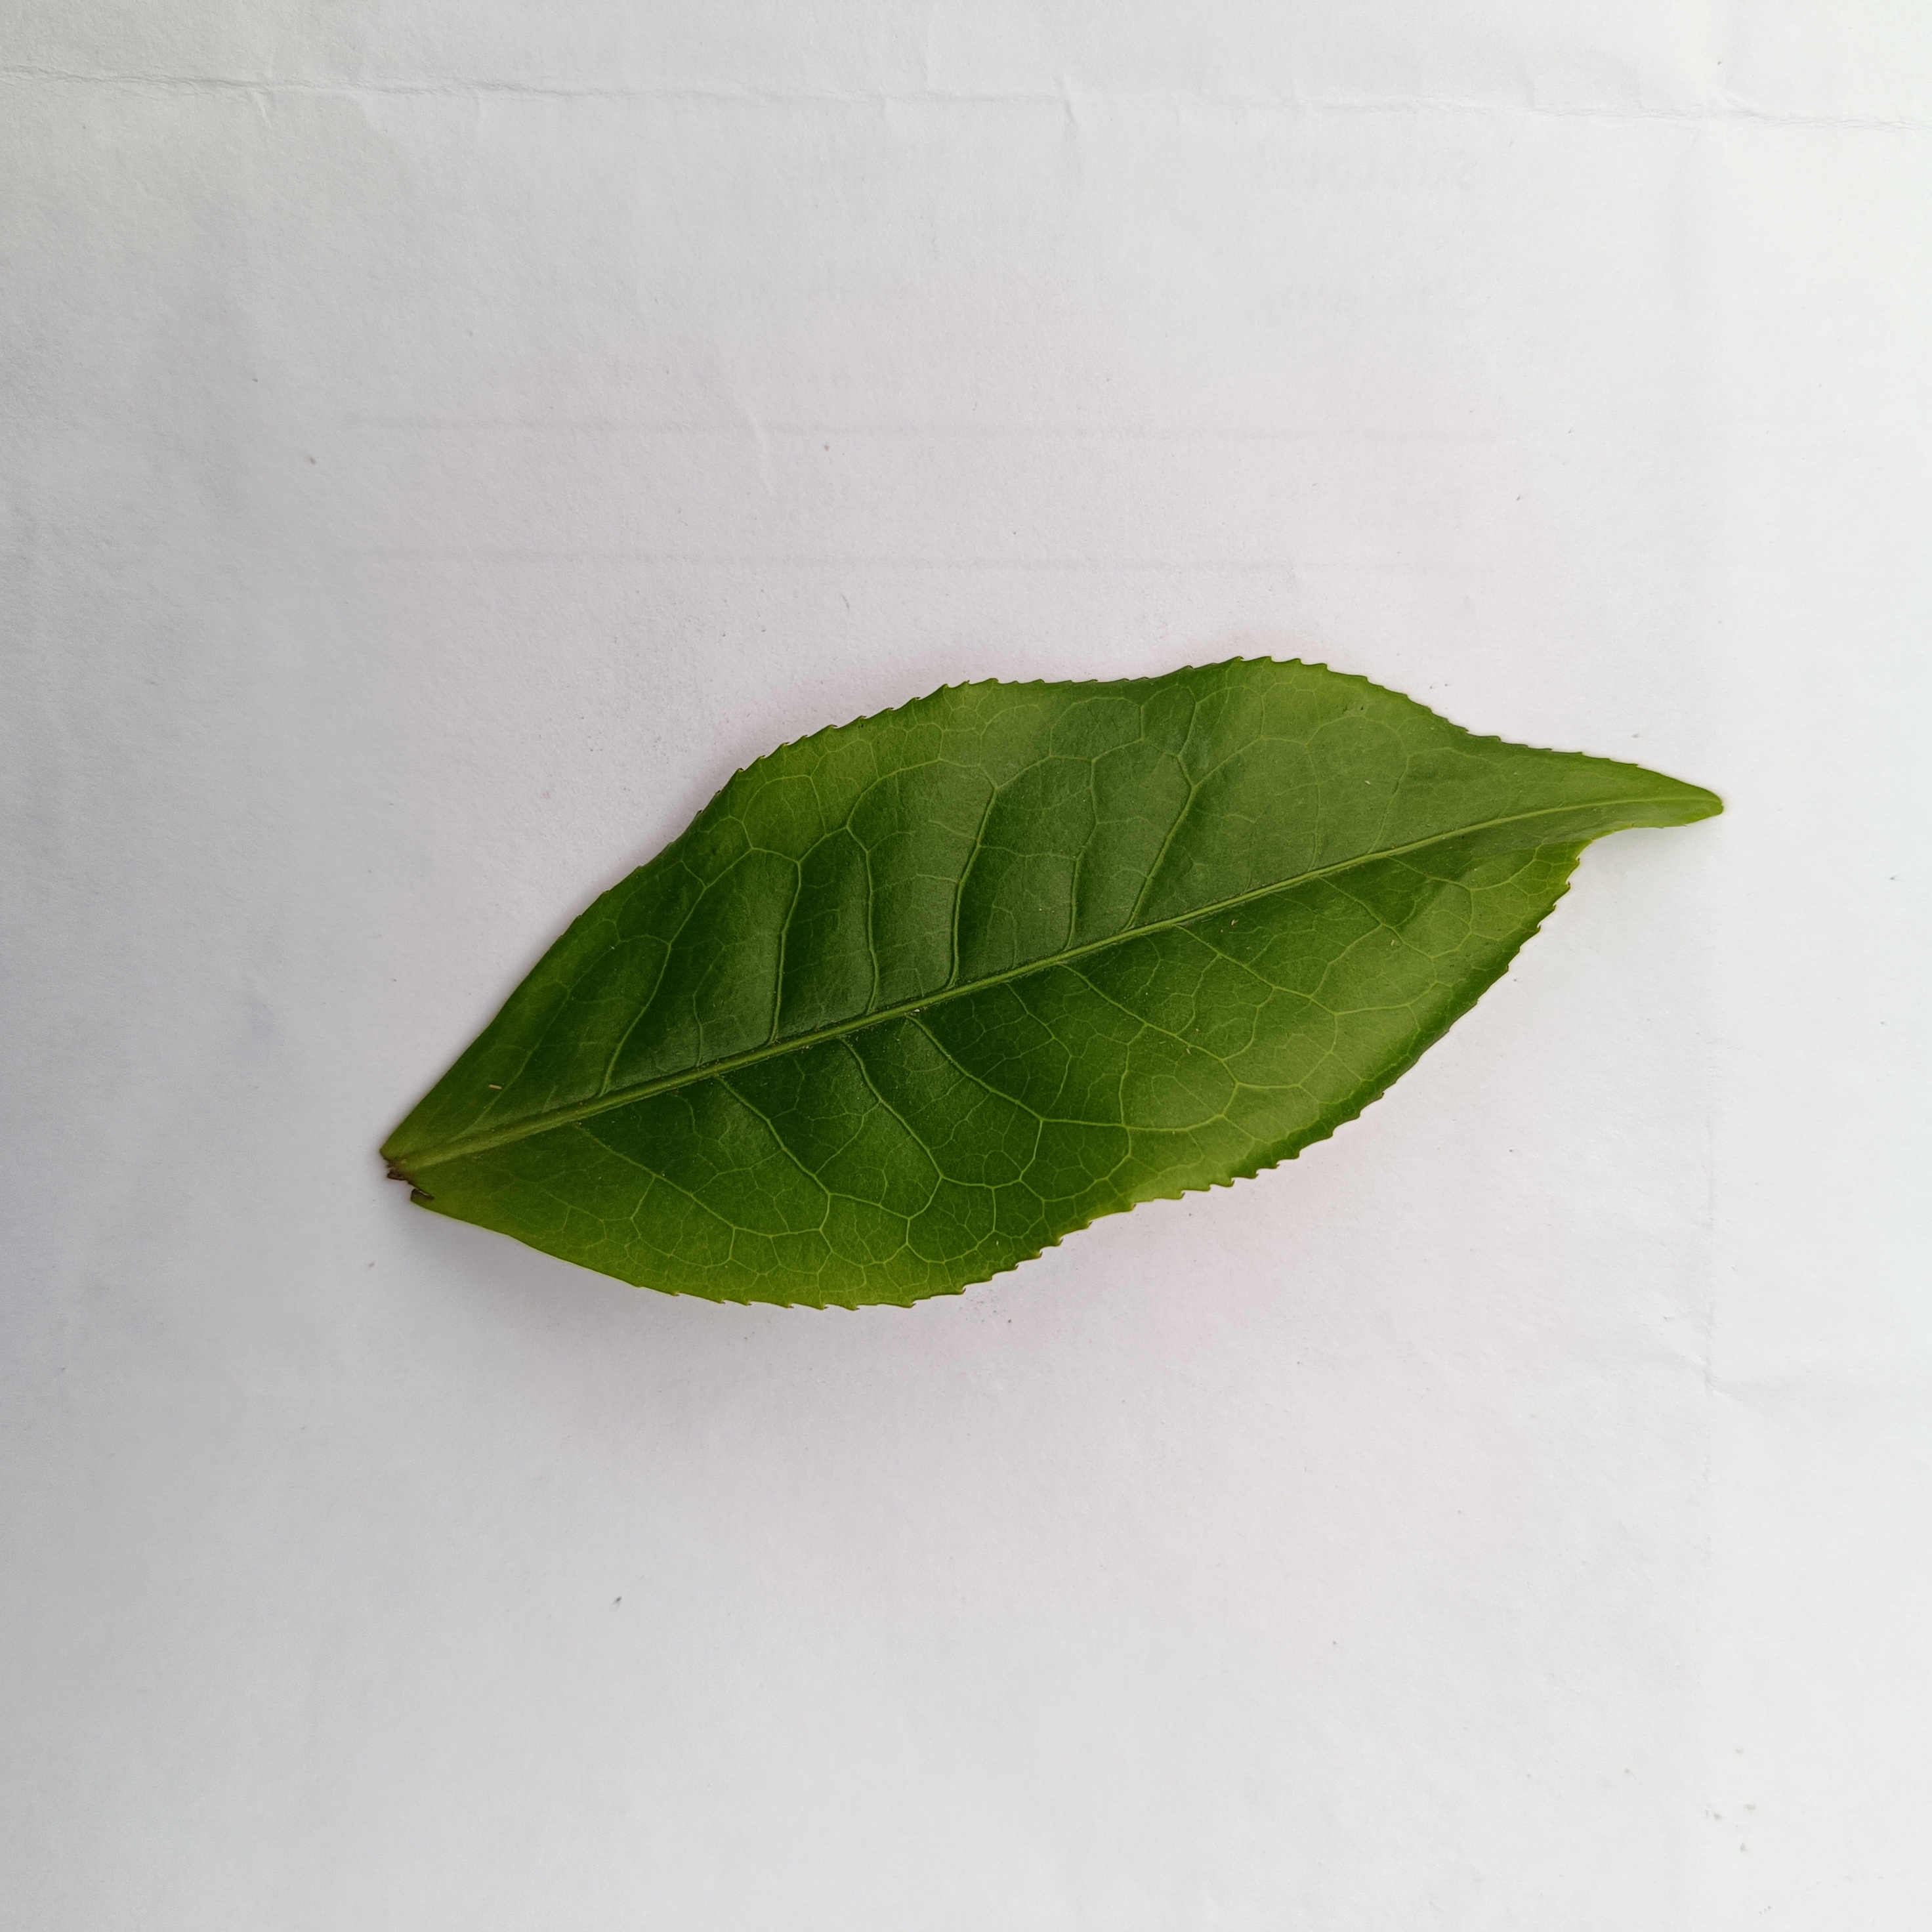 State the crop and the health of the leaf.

tea, healthy
